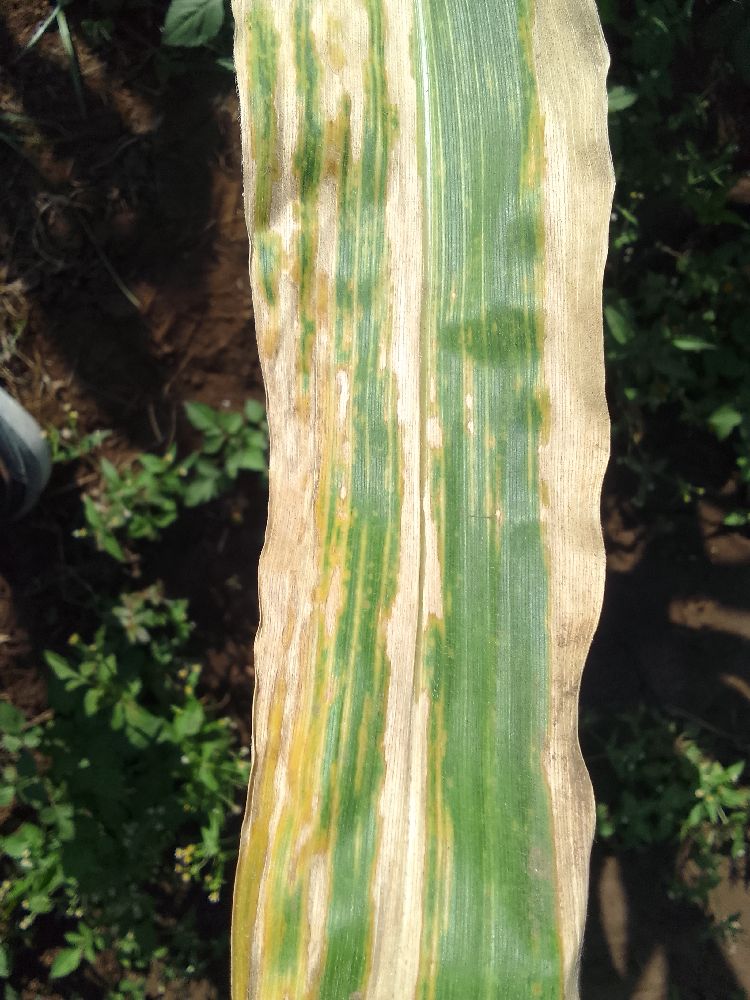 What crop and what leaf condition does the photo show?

maize, maize lethal necrosis
